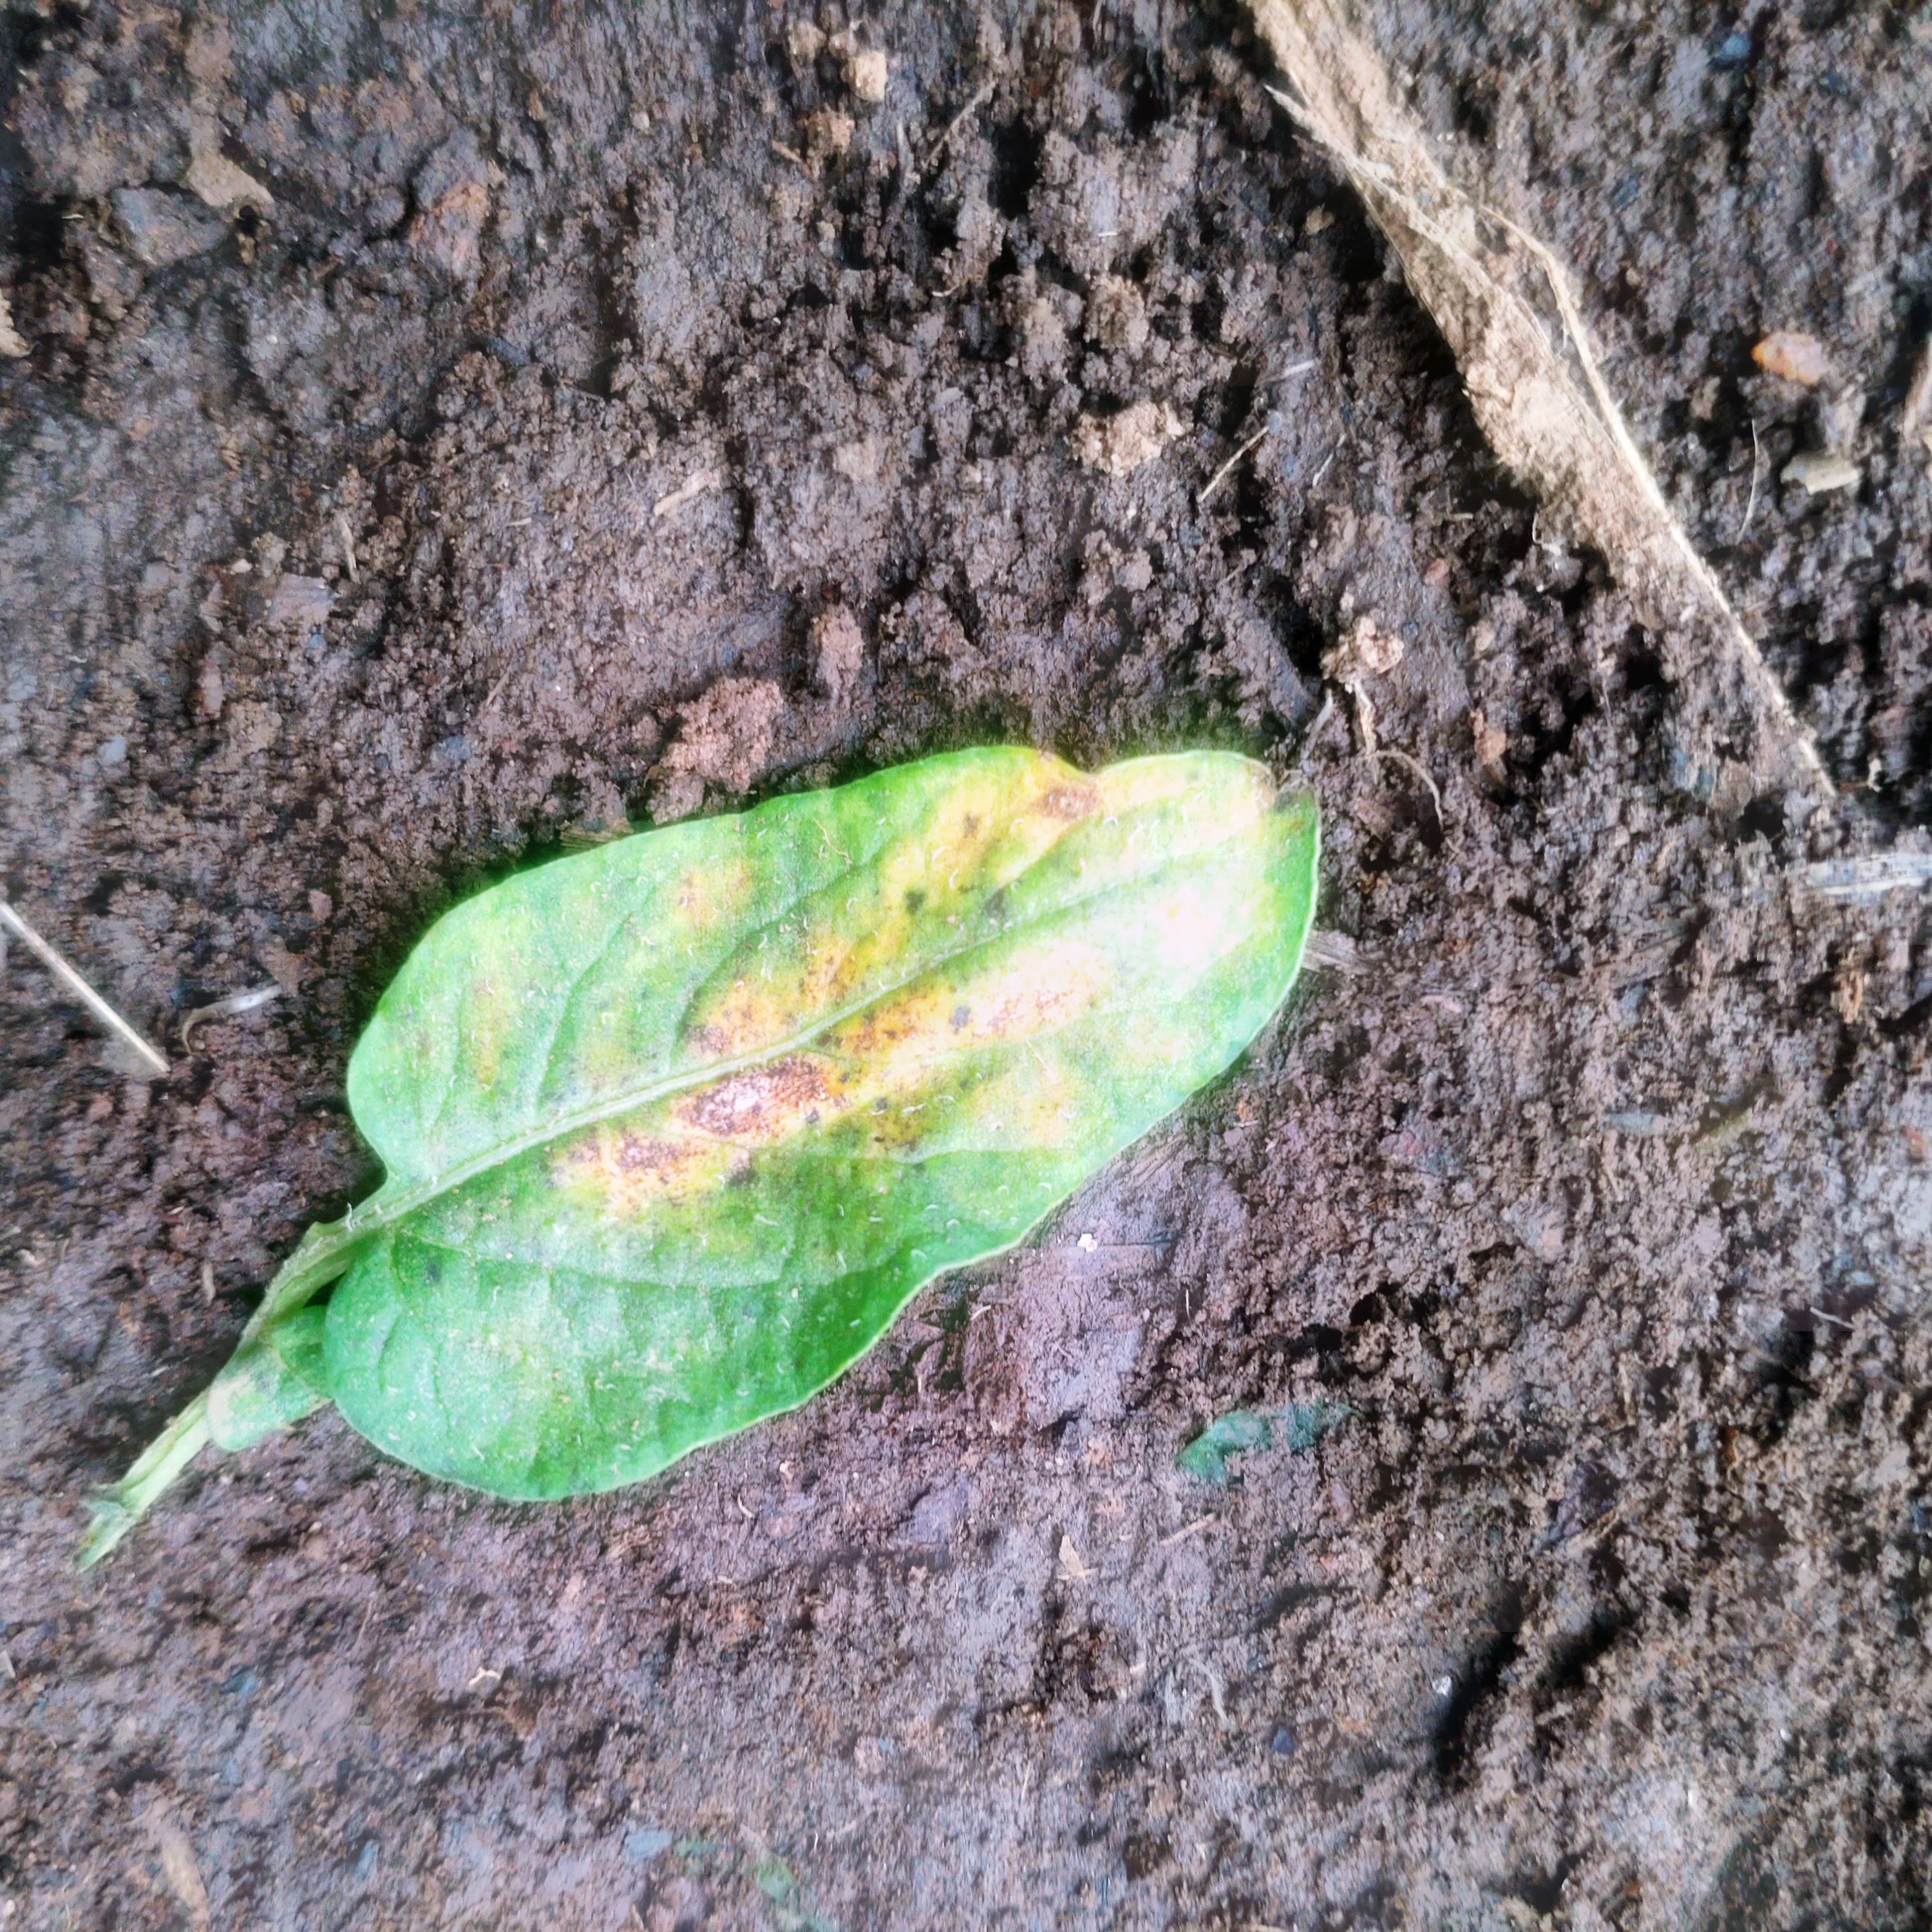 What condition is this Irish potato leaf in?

late blight
